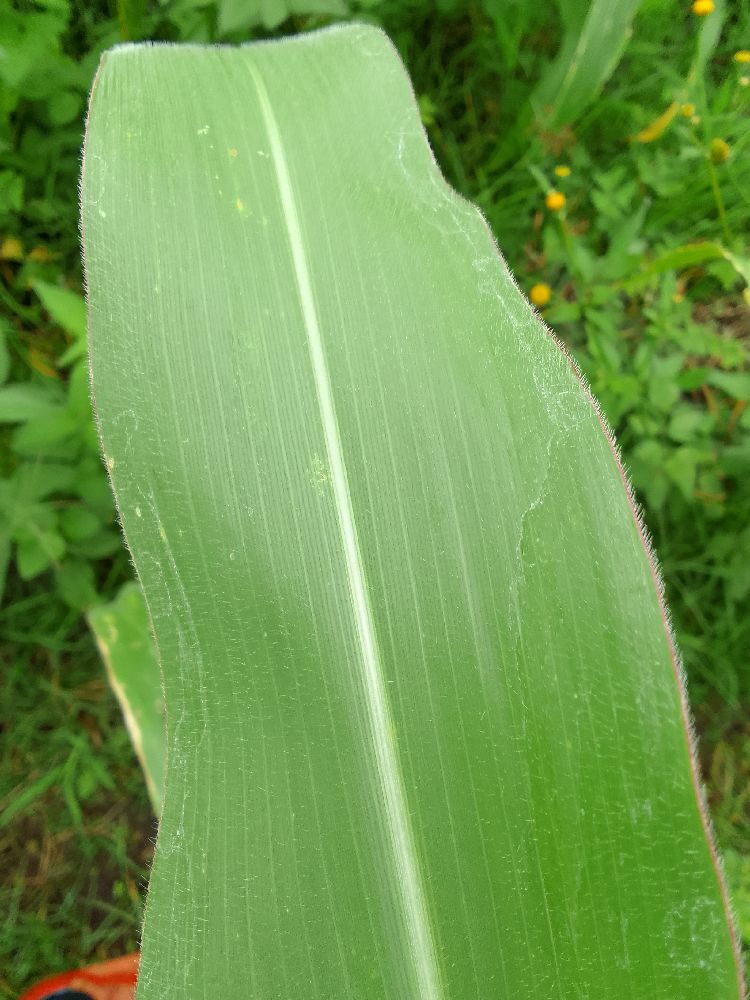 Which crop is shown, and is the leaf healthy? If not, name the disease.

maize, healthy
